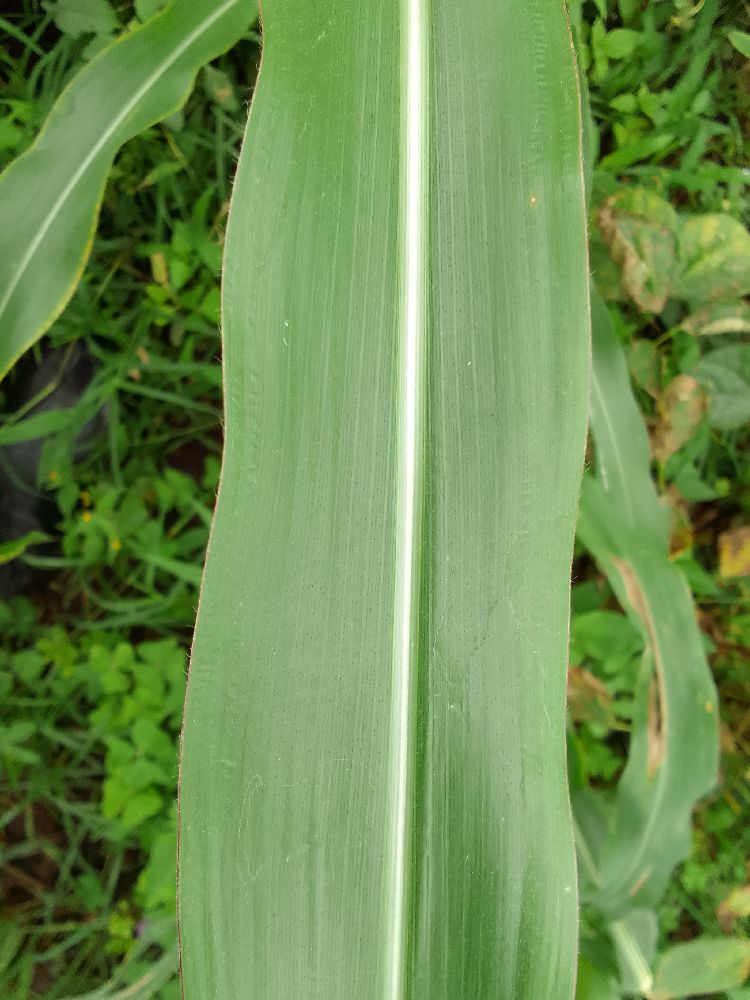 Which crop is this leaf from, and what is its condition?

maize, healthy
